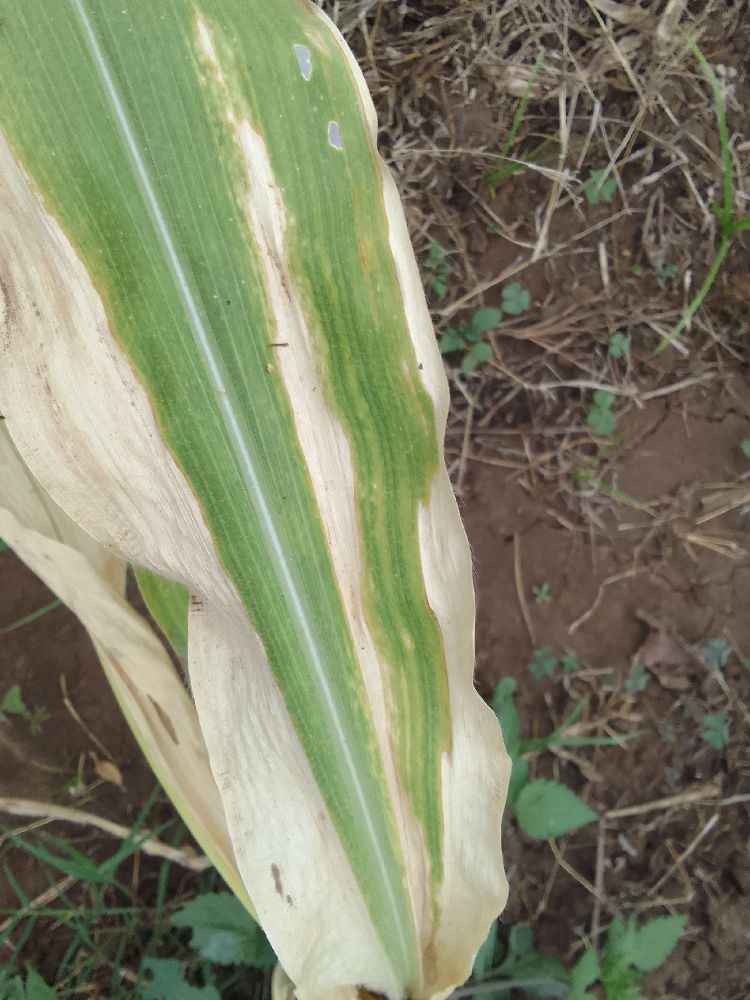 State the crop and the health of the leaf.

maize, maize lethal necrosis
